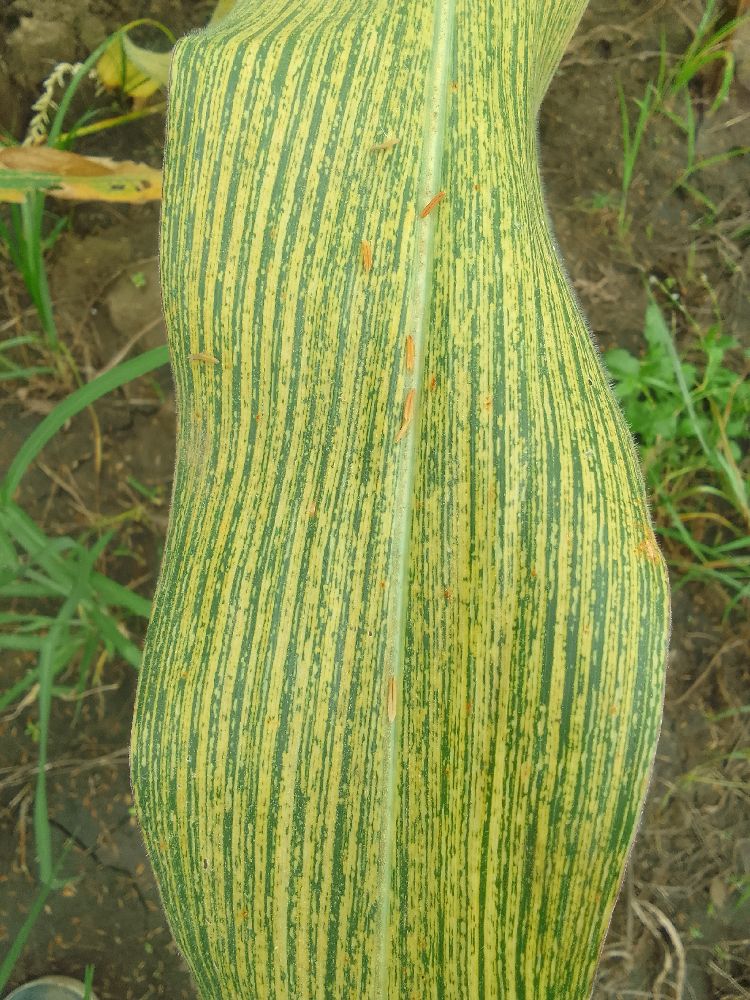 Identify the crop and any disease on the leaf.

maize, maize streak virus
